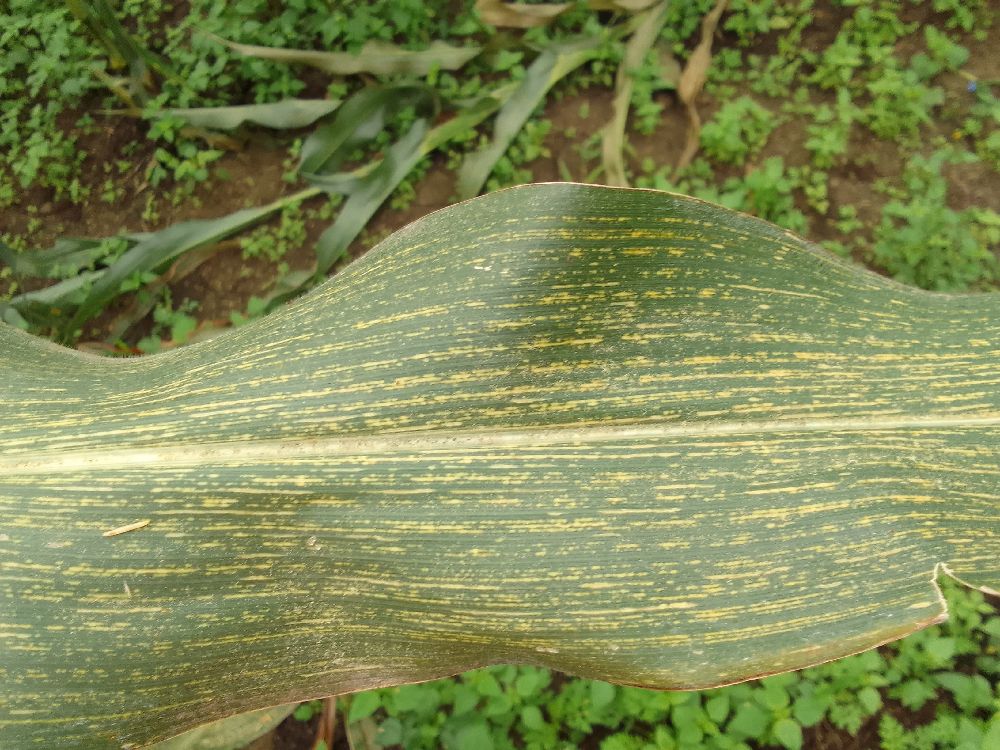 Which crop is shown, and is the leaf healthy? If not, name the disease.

maize, maize streak virus
